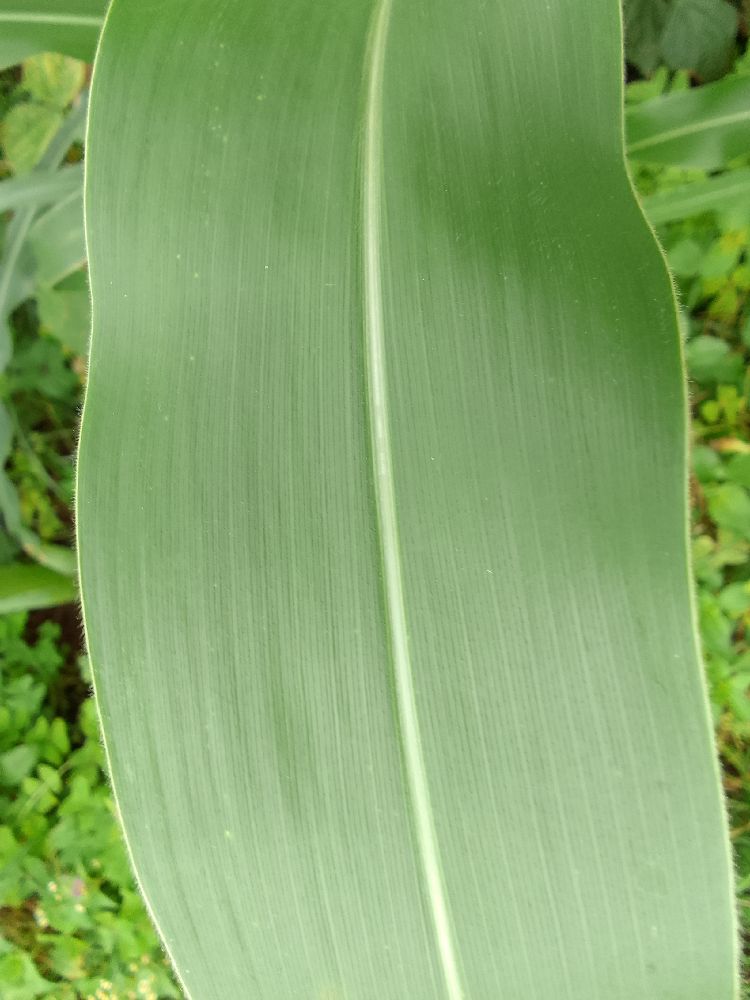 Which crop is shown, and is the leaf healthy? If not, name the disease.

maize, healthy
